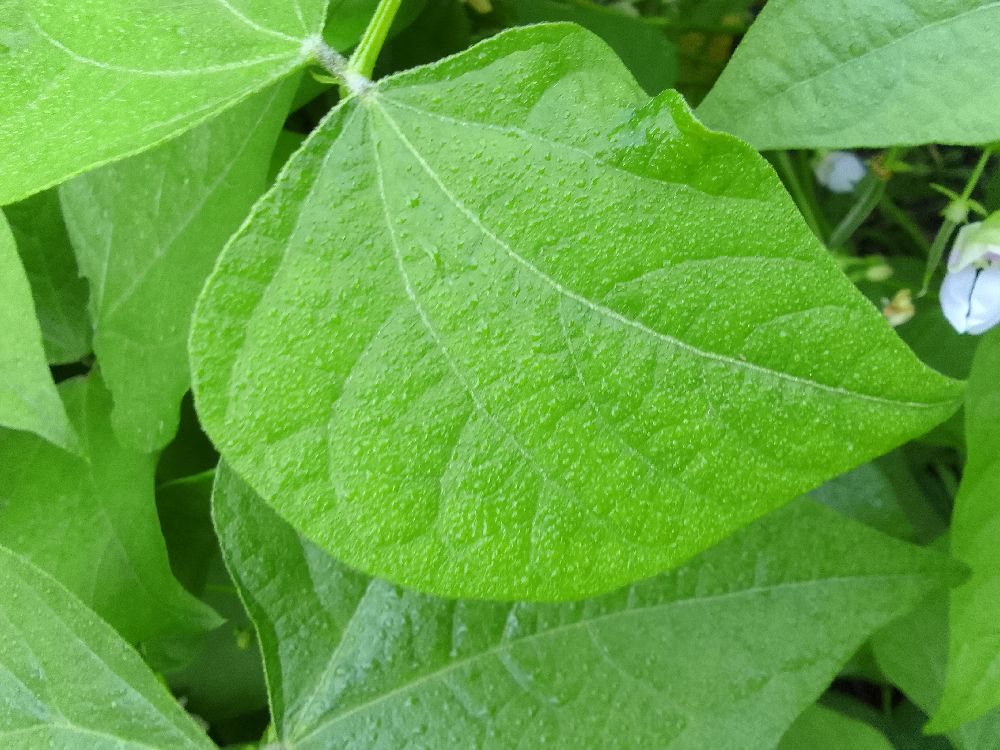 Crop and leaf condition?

common bean, healthy
